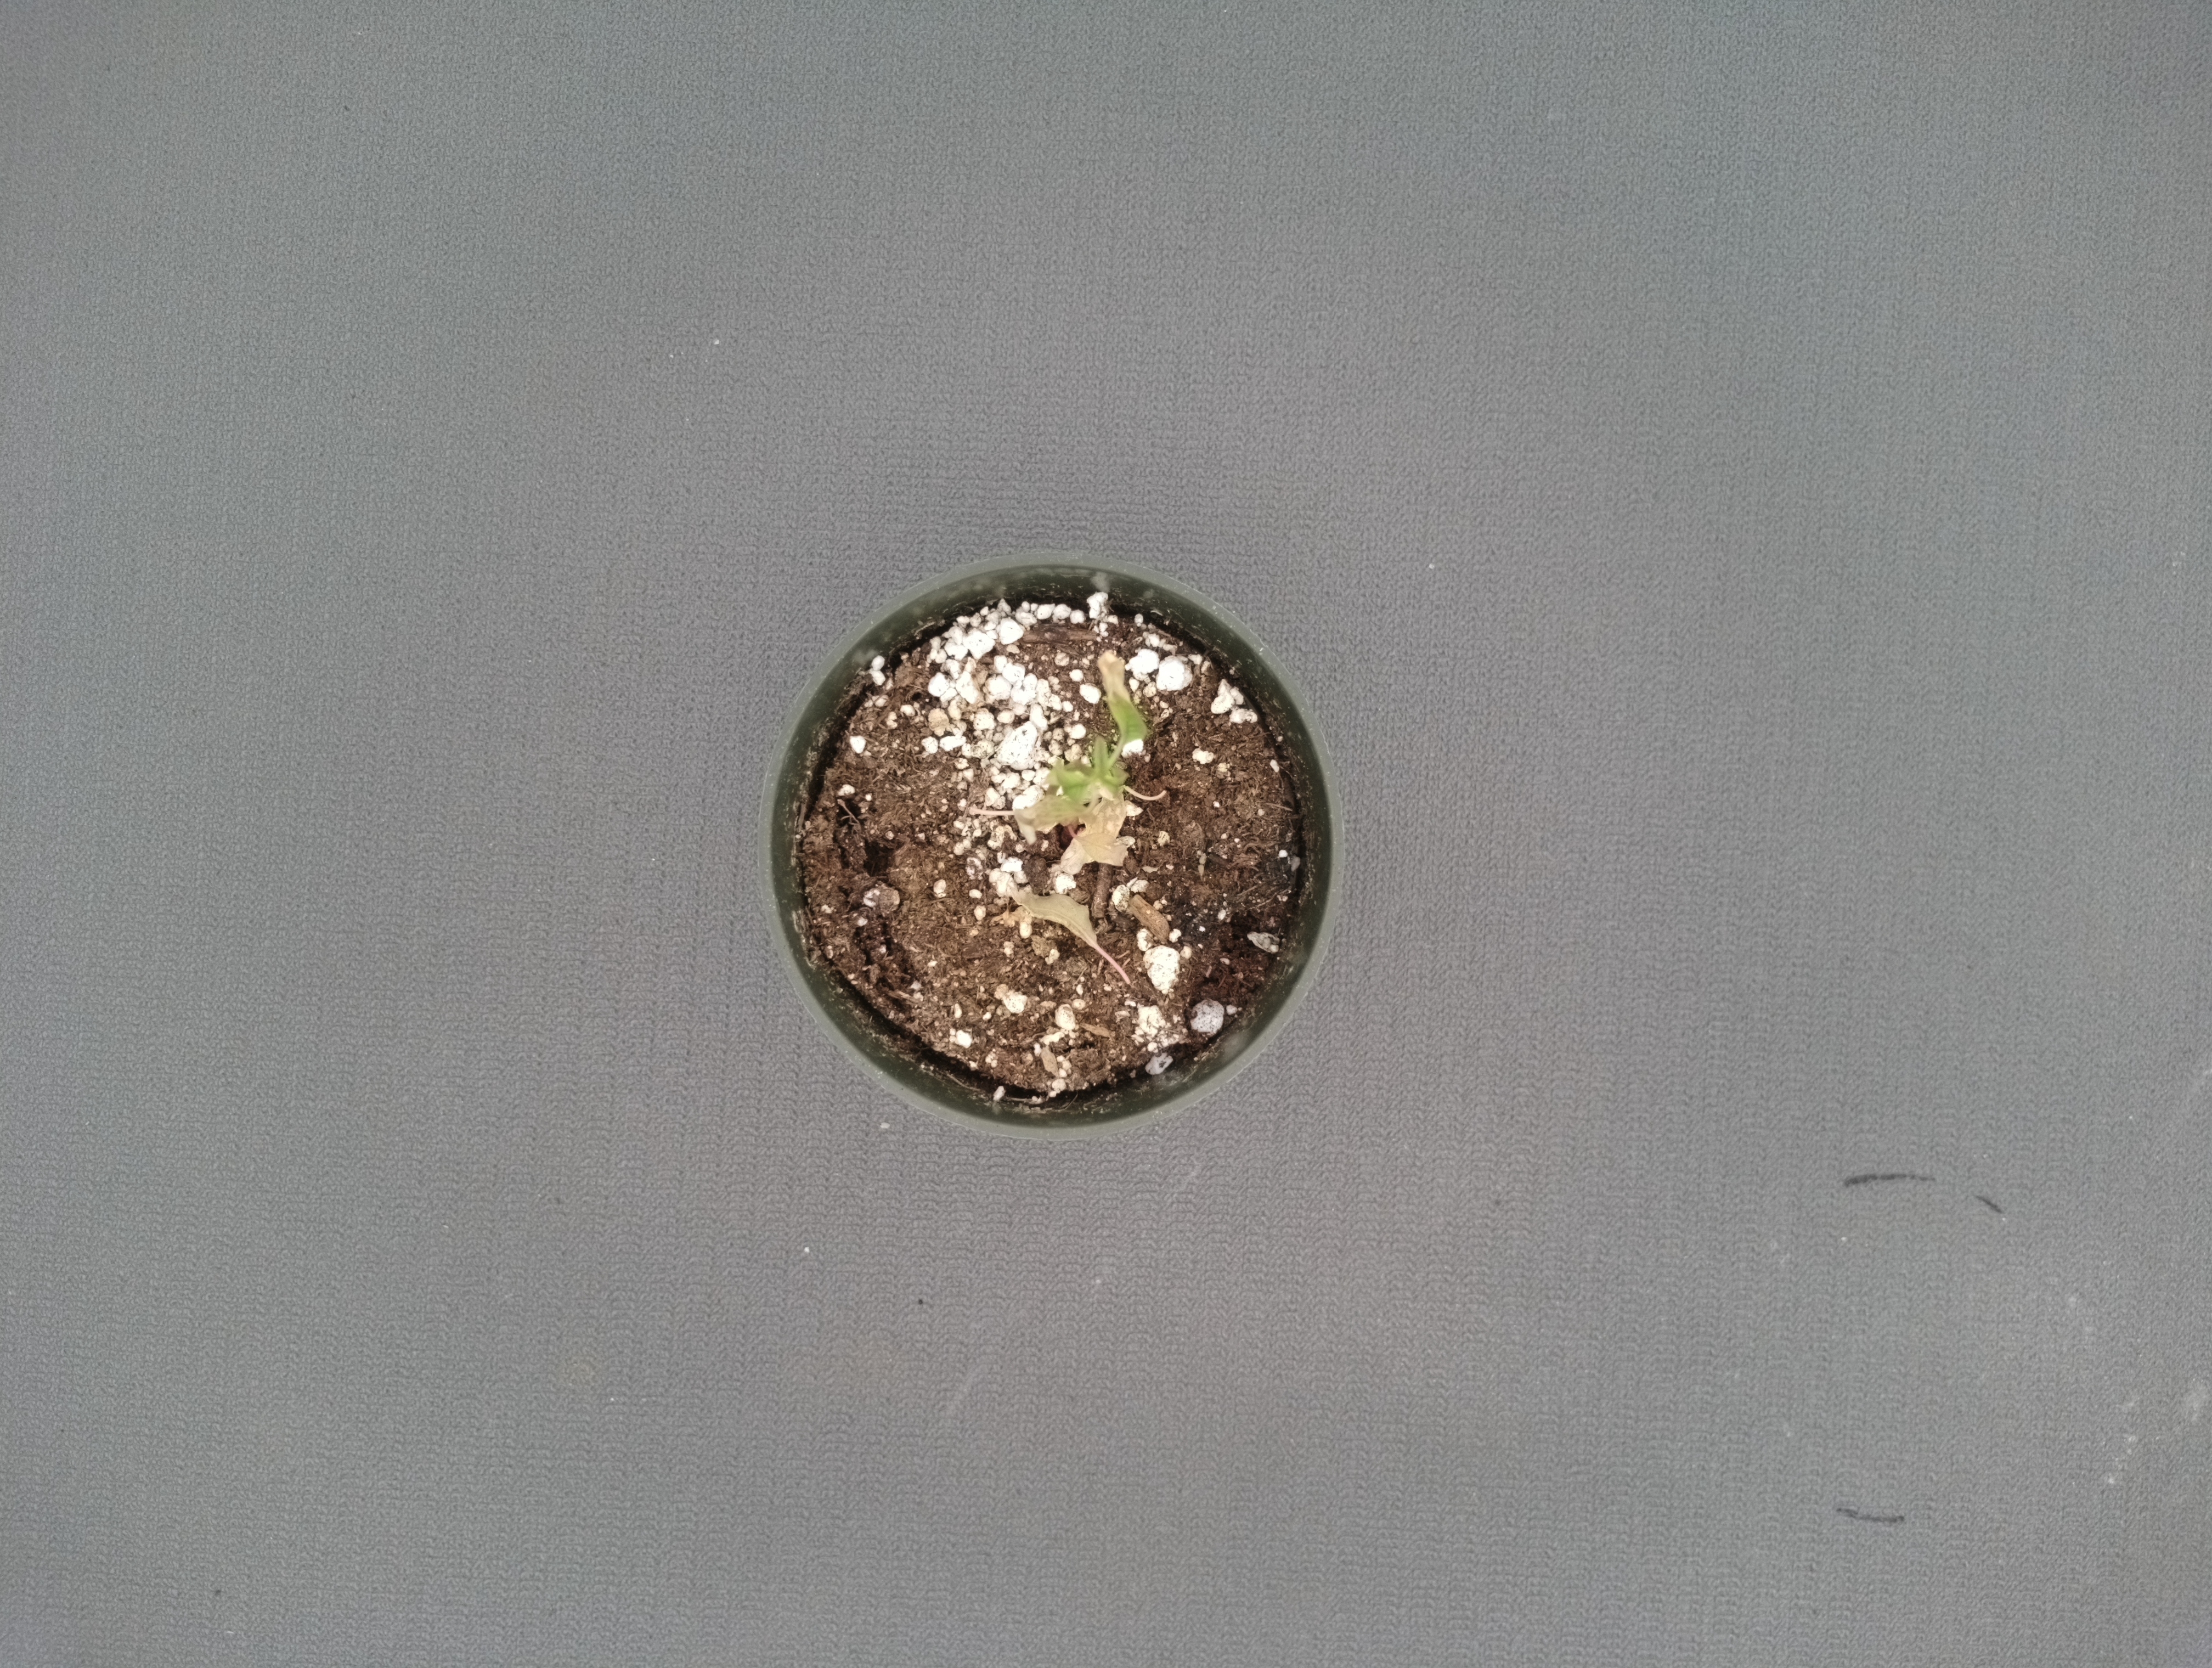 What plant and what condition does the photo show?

waterhemp, chlorosis necrosis
